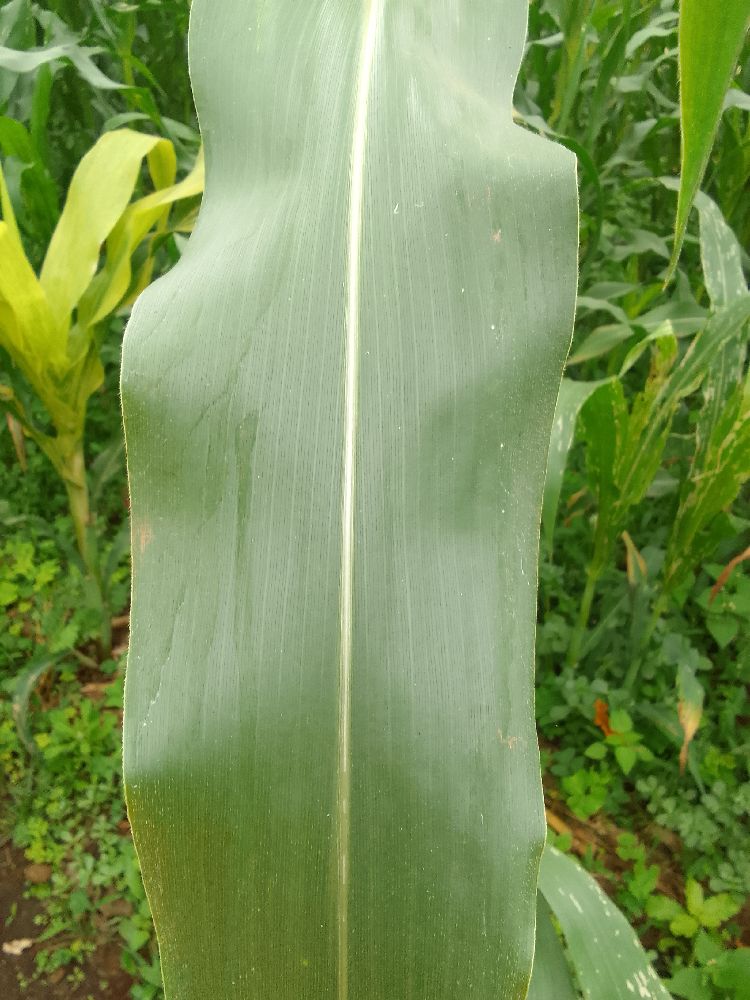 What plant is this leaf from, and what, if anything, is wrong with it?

maize, healthy
